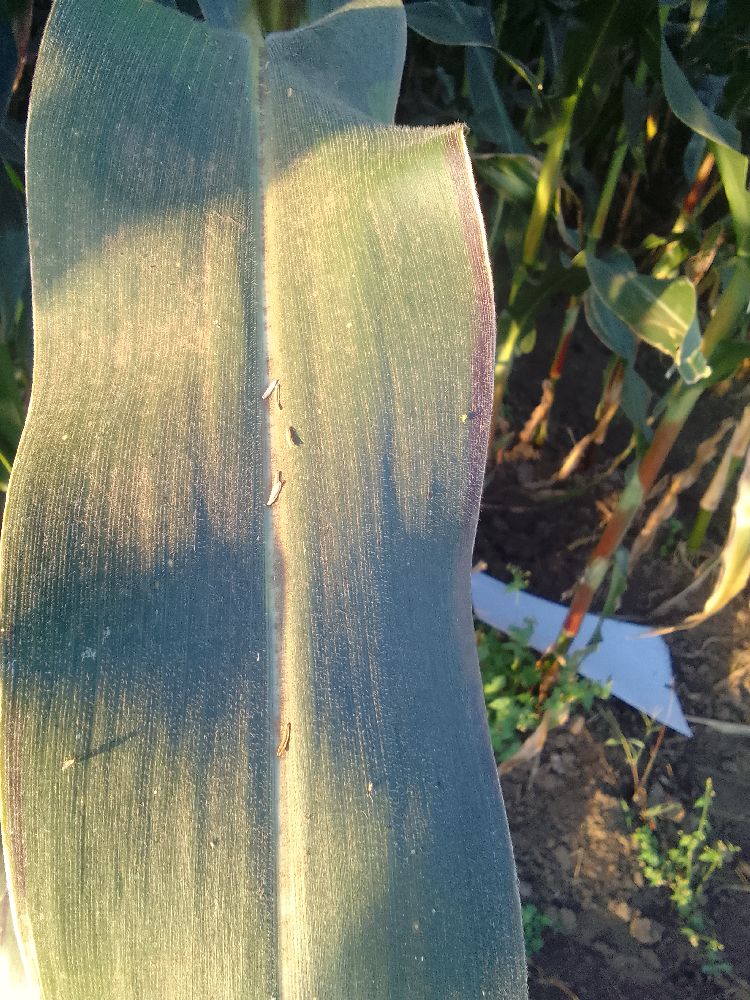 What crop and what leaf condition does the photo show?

maize, healthy
